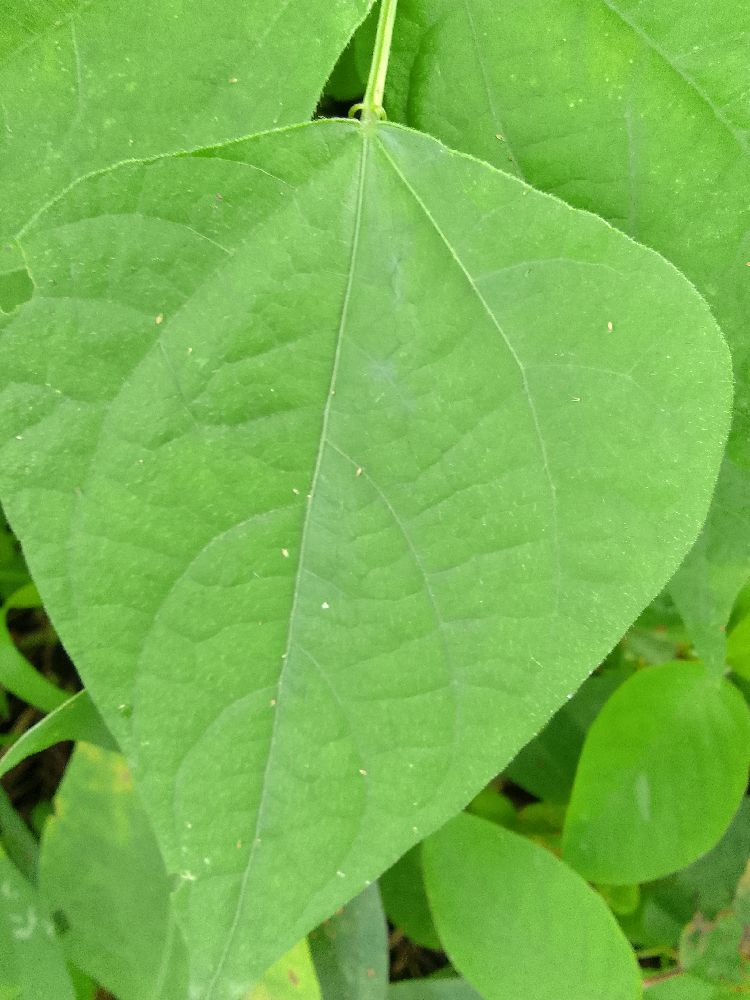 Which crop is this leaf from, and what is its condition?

common bean, healthy
